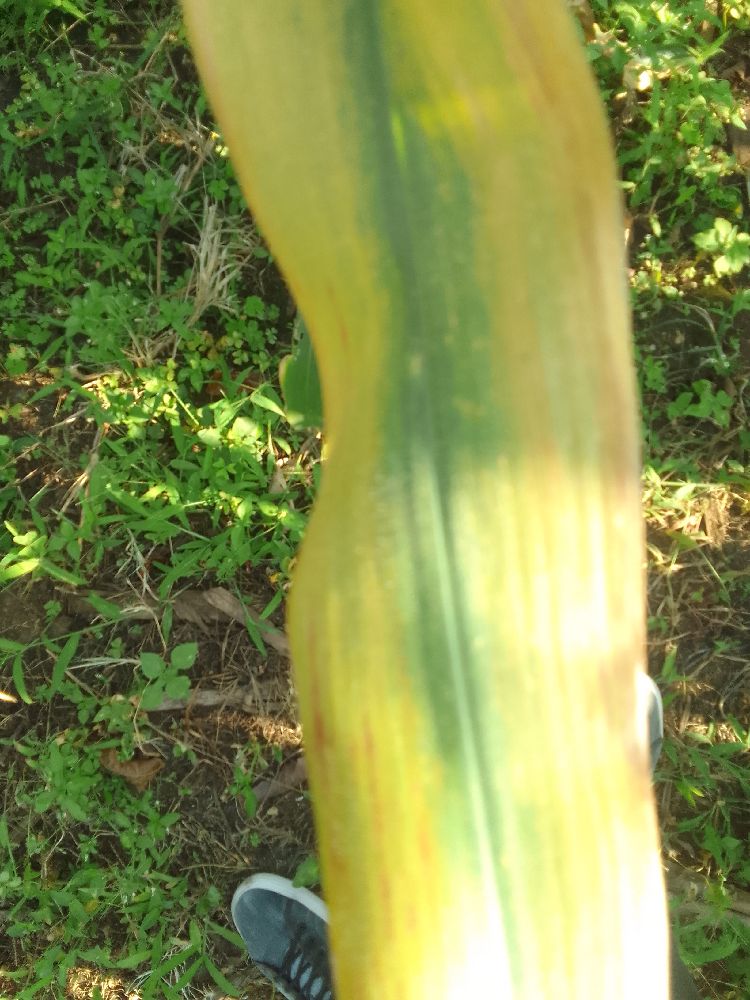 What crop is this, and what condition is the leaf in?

maize, maize lethal necrosis
